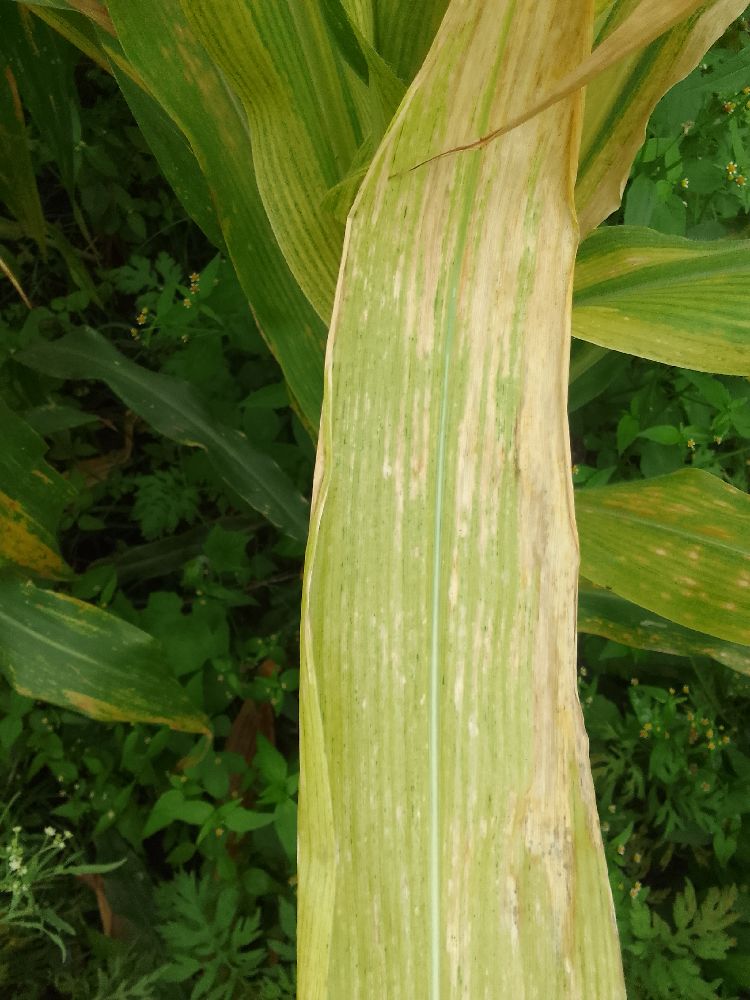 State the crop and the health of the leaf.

maize, maize lethal necrosis
